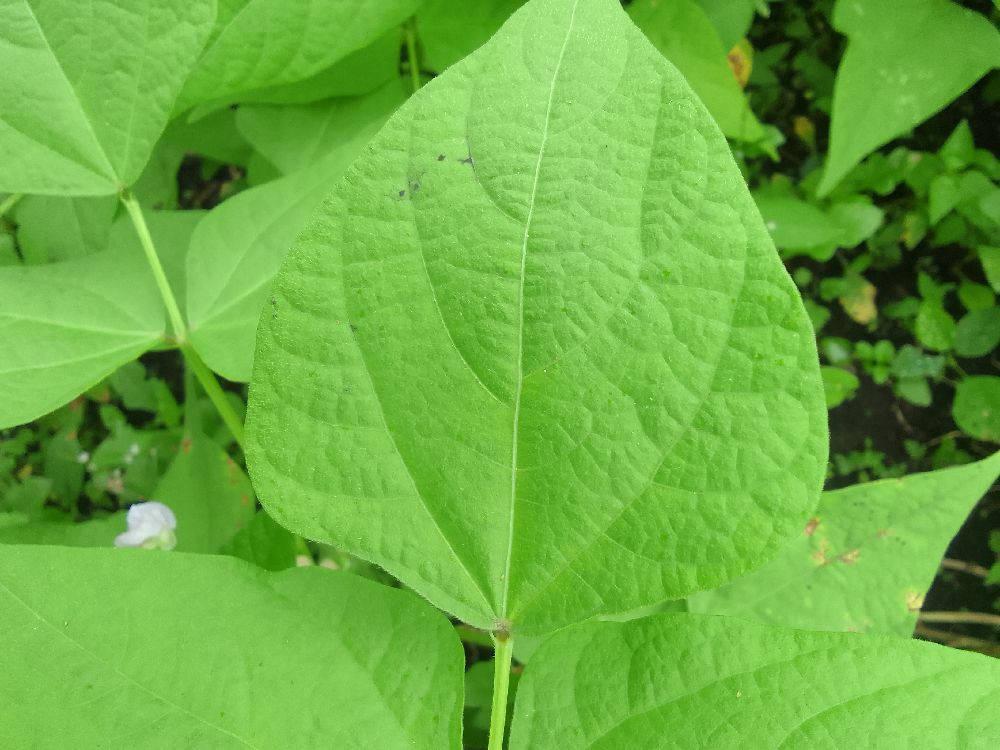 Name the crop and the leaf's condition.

common bean, healthy
